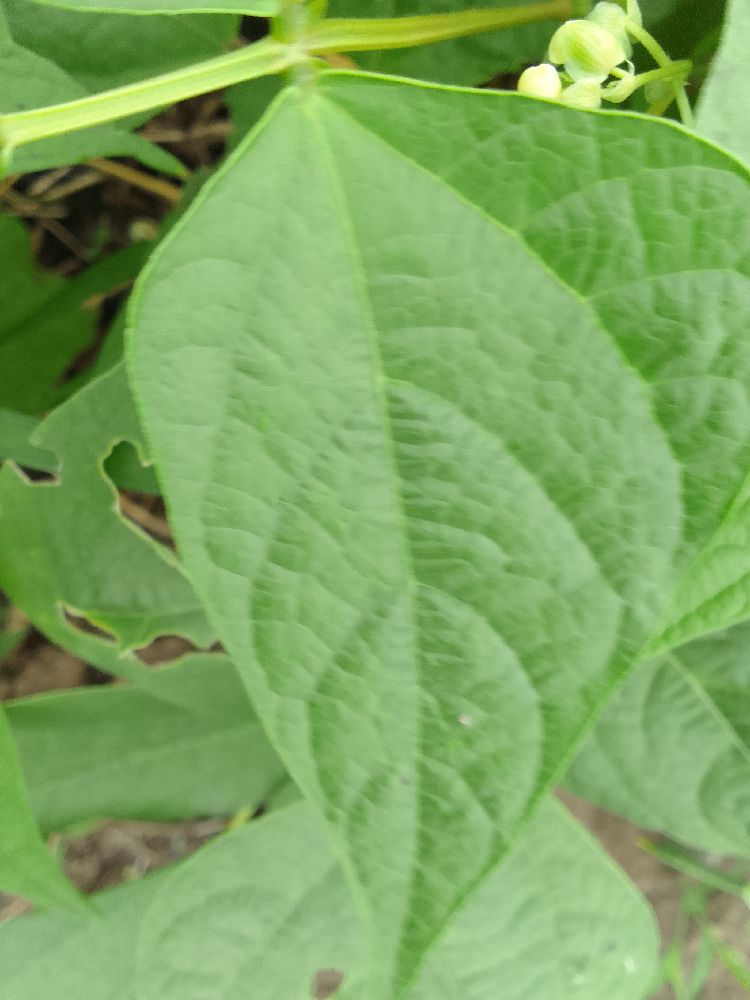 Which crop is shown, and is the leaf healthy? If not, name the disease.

common bean, healthy
